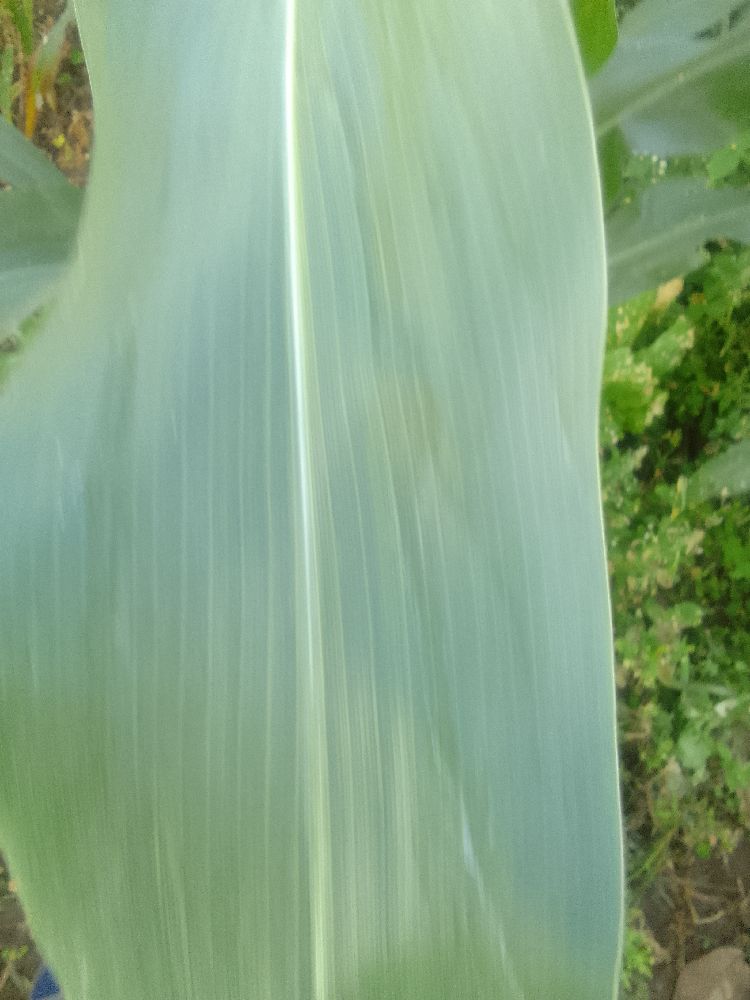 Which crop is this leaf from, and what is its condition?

maize, healthy
